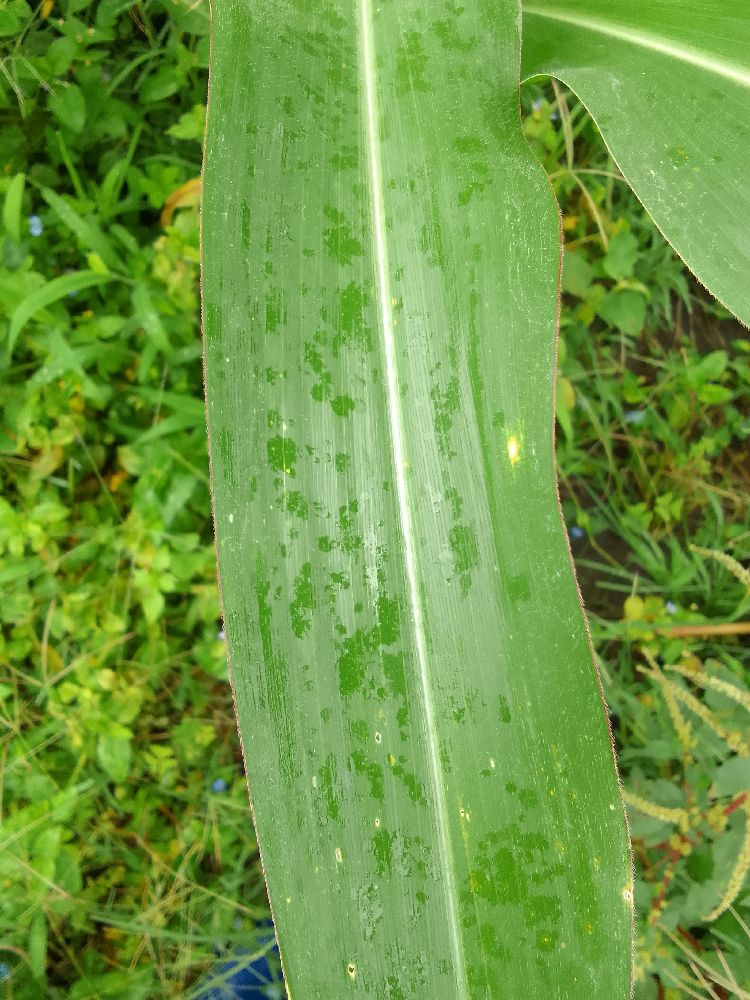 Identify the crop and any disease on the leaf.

maize, healthy
